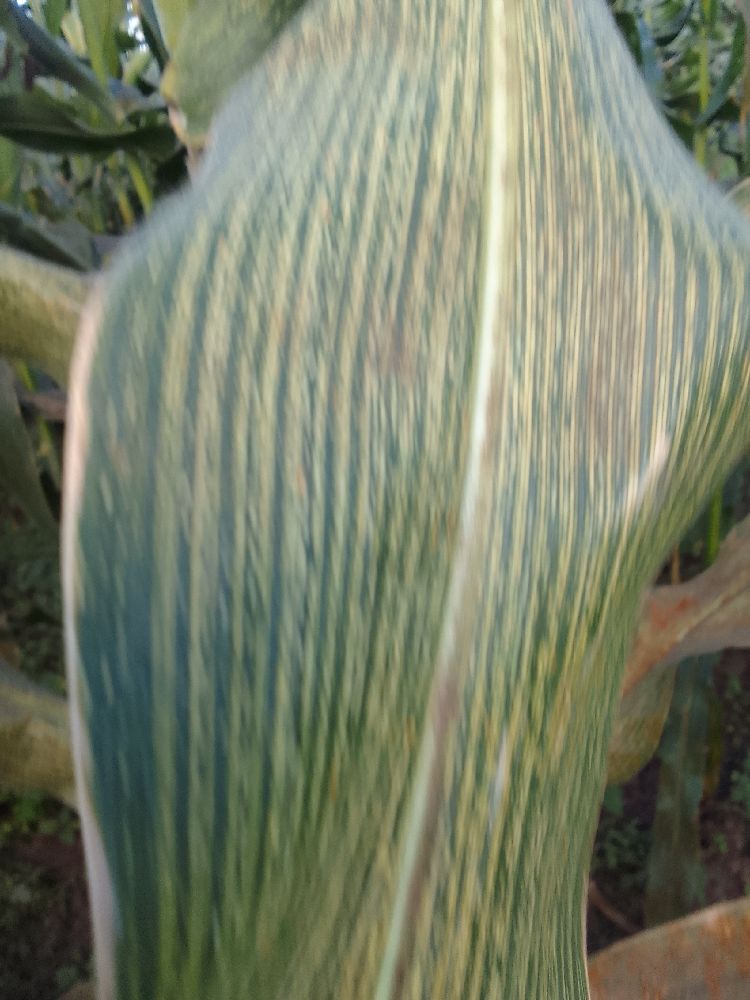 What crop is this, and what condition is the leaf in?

maize, maize streak virus
